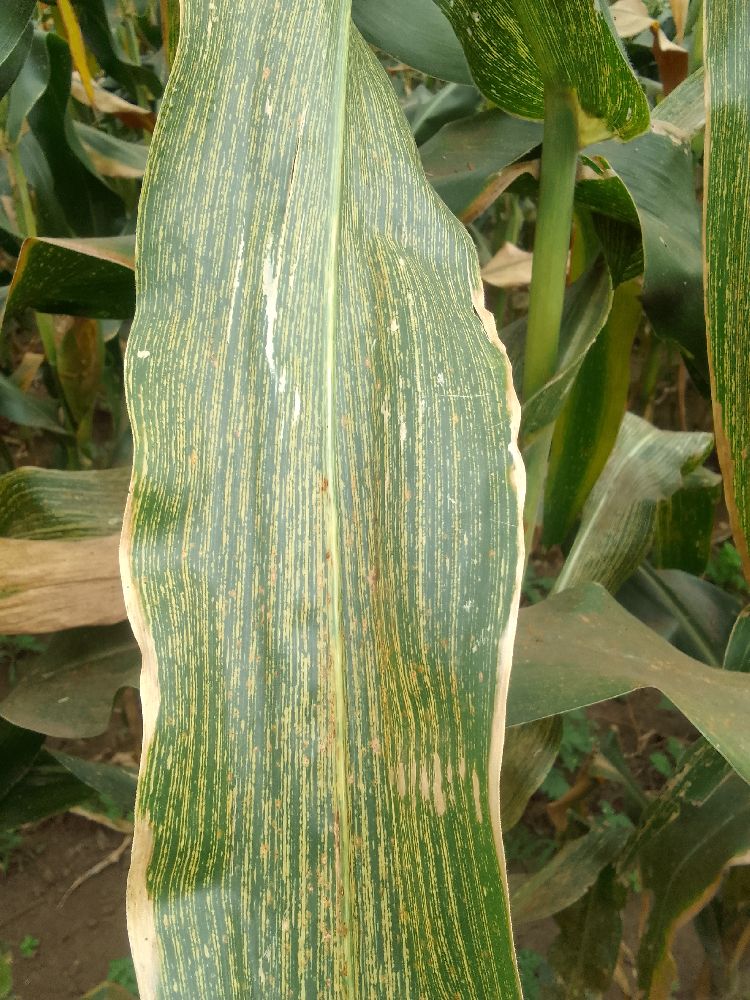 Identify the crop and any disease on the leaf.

maize, maize streak virus
